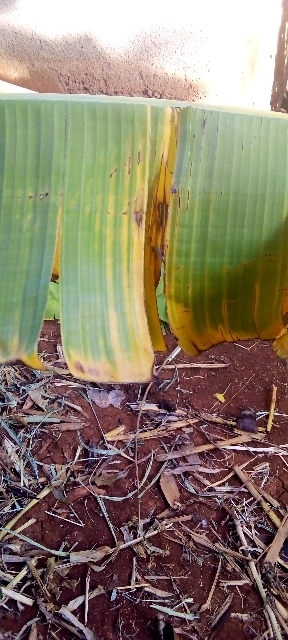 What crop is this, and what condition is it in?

banana, fusarium wilt race 1
